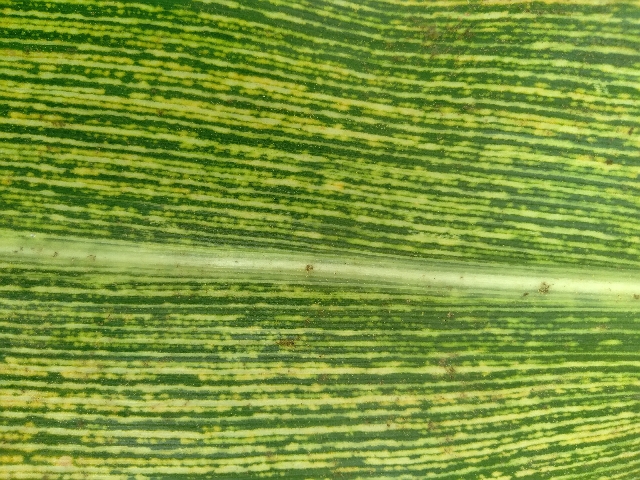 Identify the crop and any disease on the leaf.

maize, maize streak virus
